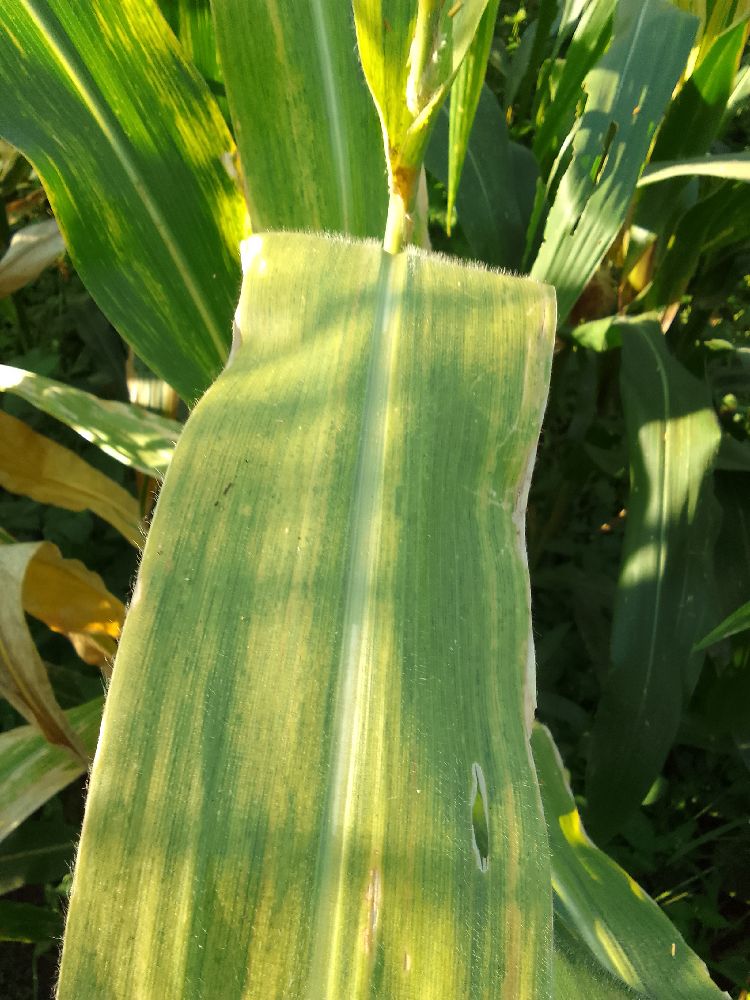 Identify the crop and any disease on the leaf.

maize, maize lethal necrosis
